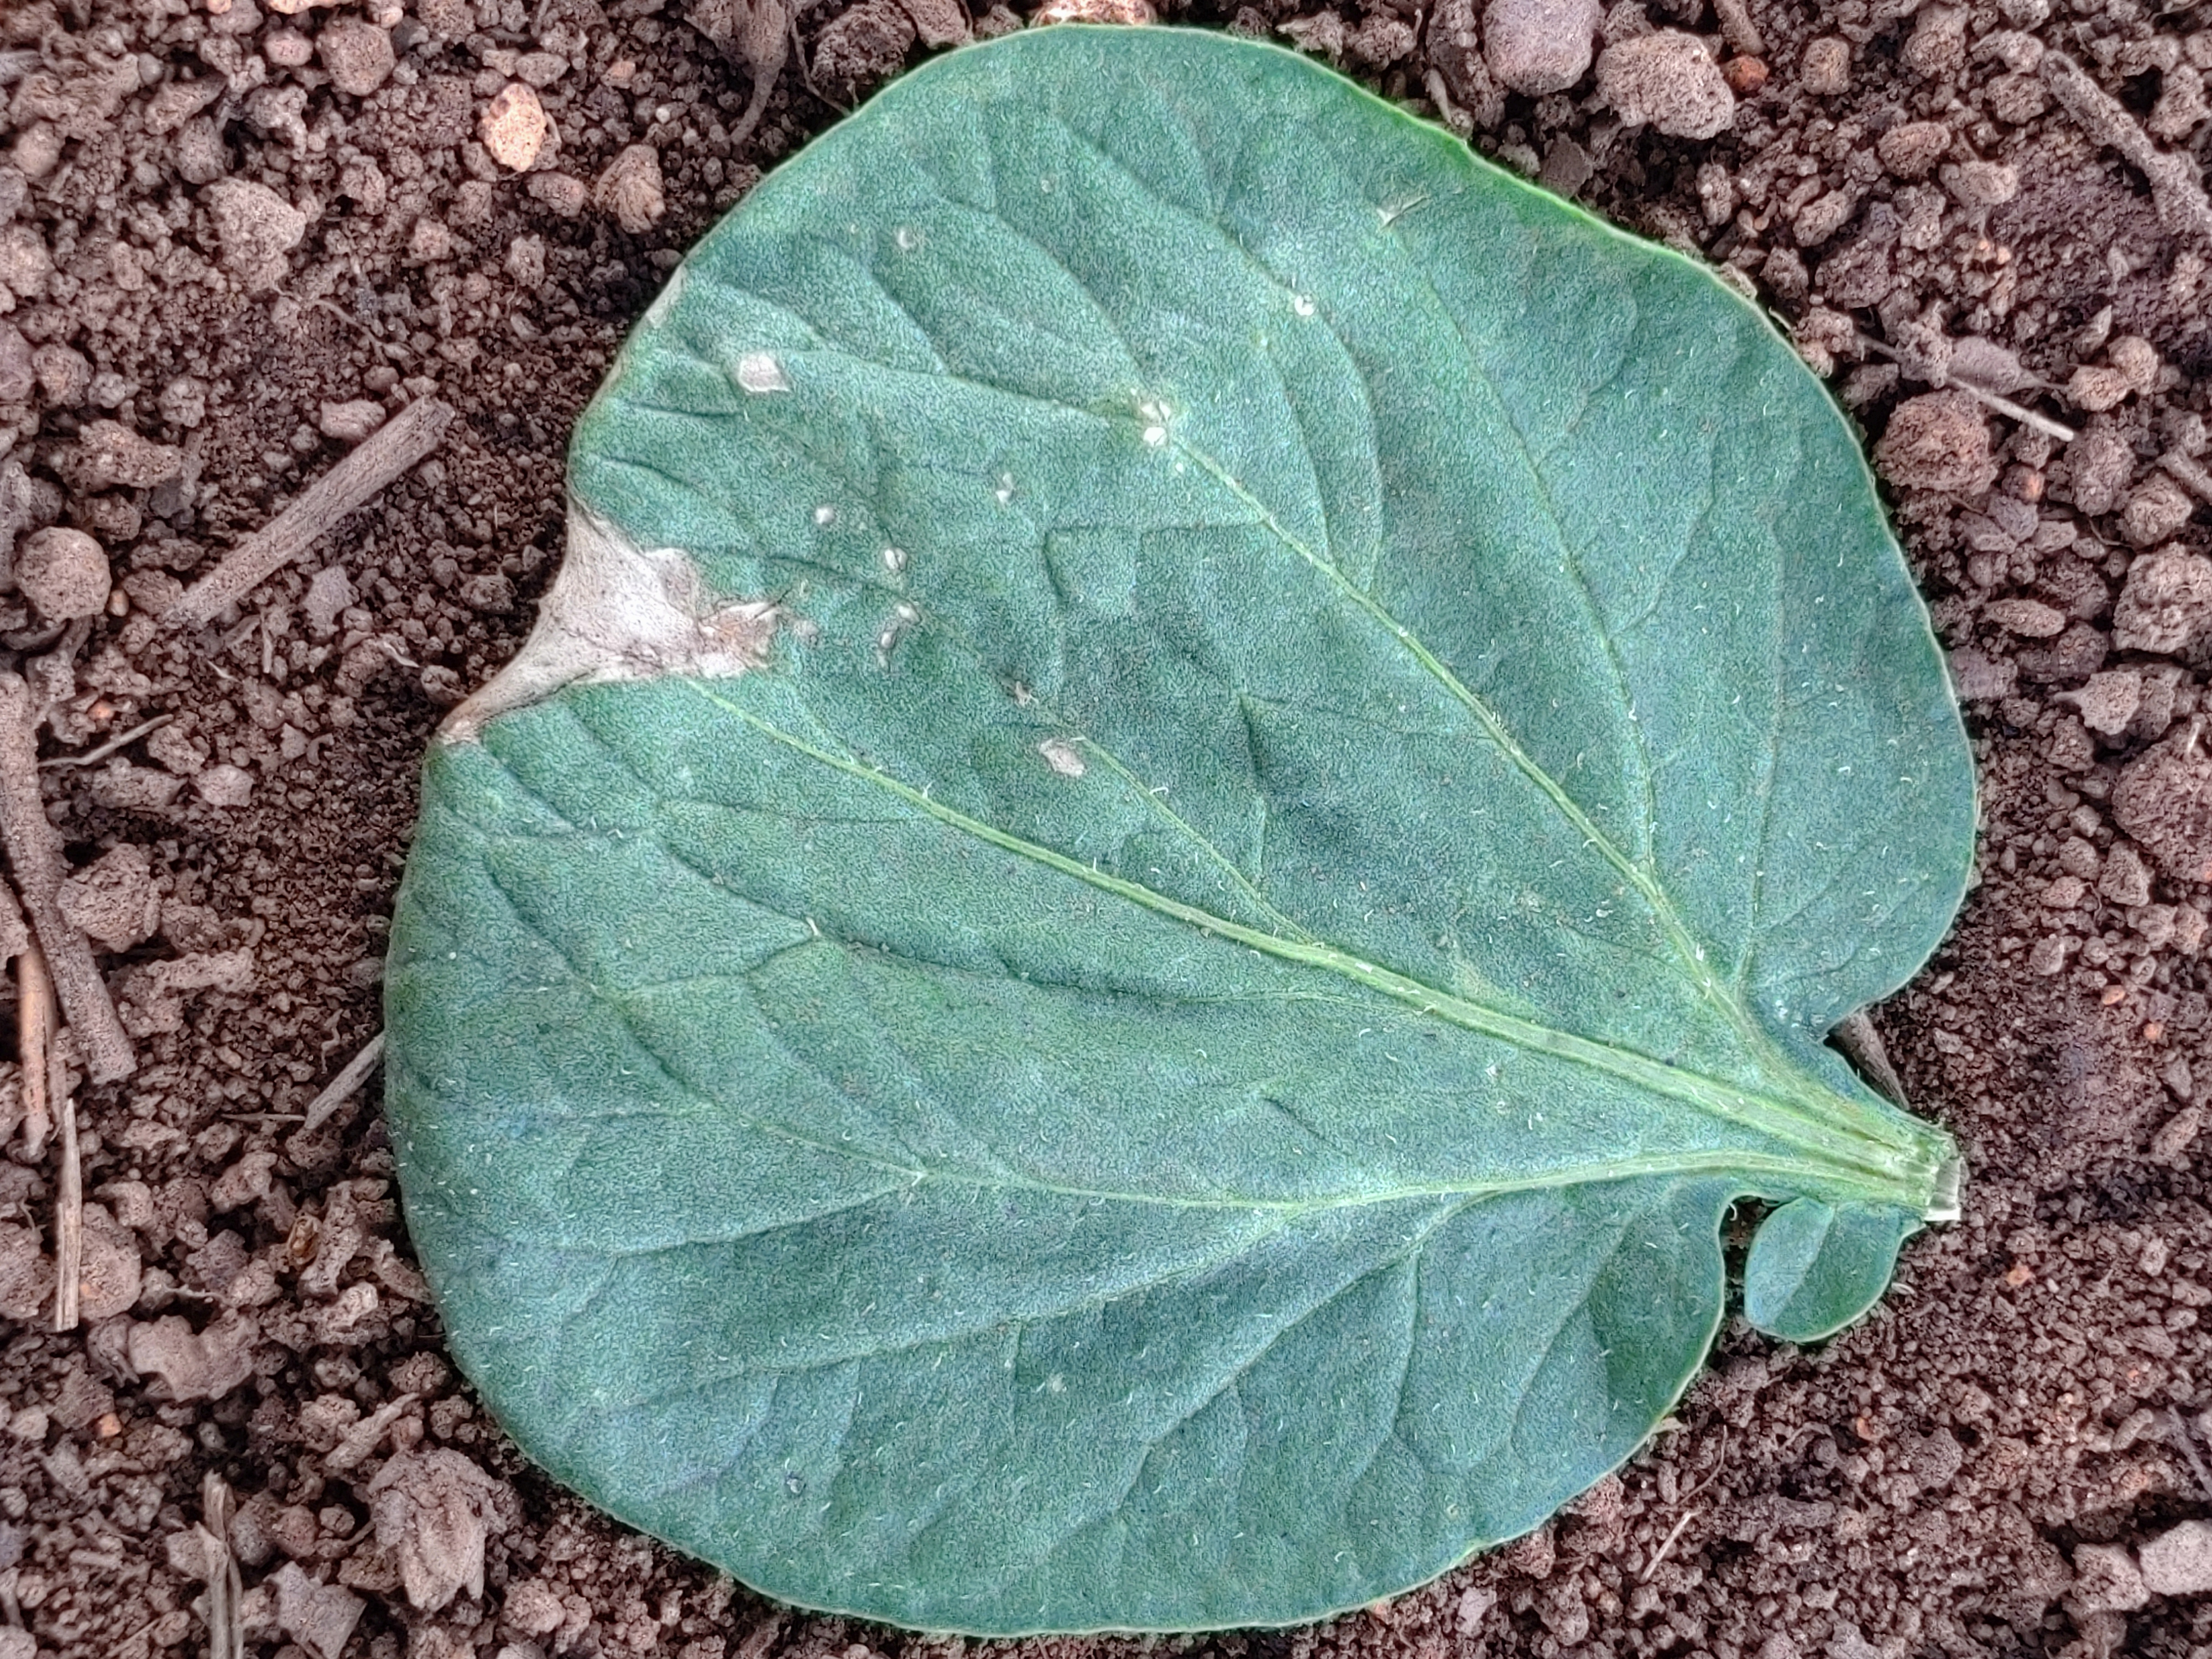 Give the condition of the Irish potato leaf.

early blight
